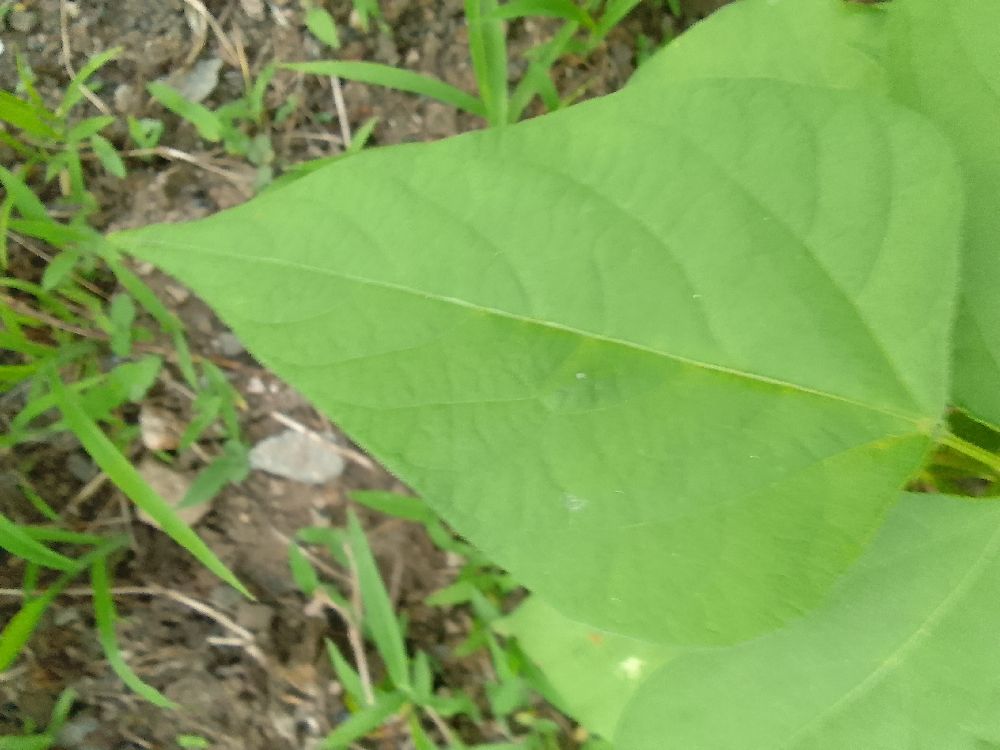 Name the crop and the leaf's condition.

common bean, healthy
